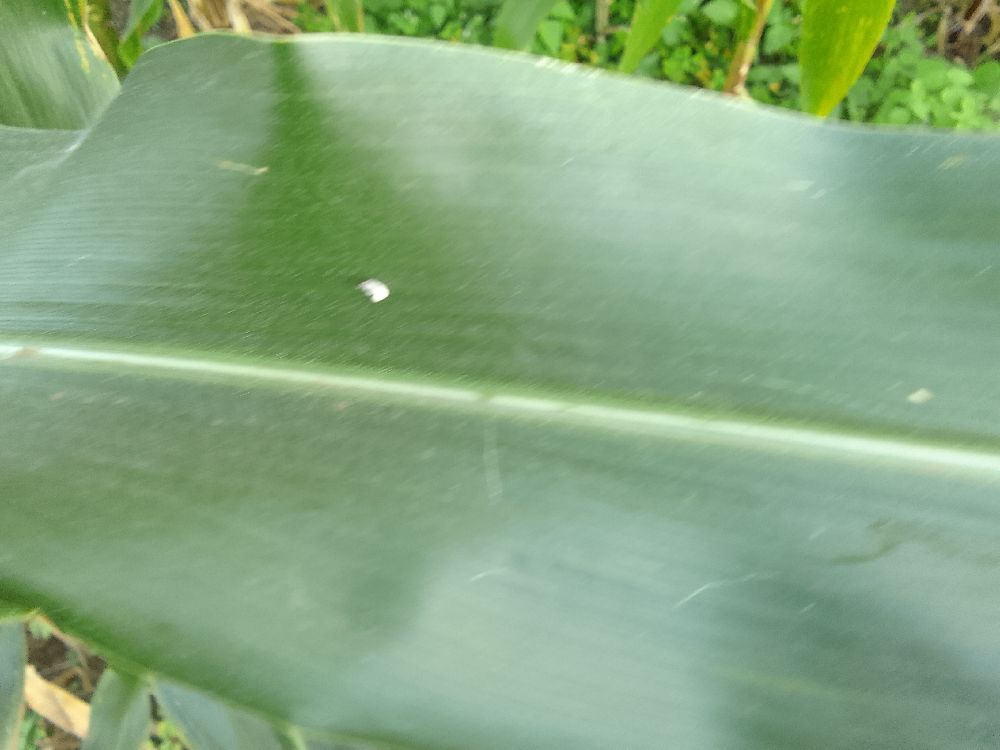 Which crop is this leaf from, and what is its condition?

maize, healthy
